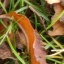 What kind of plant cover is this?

grass
